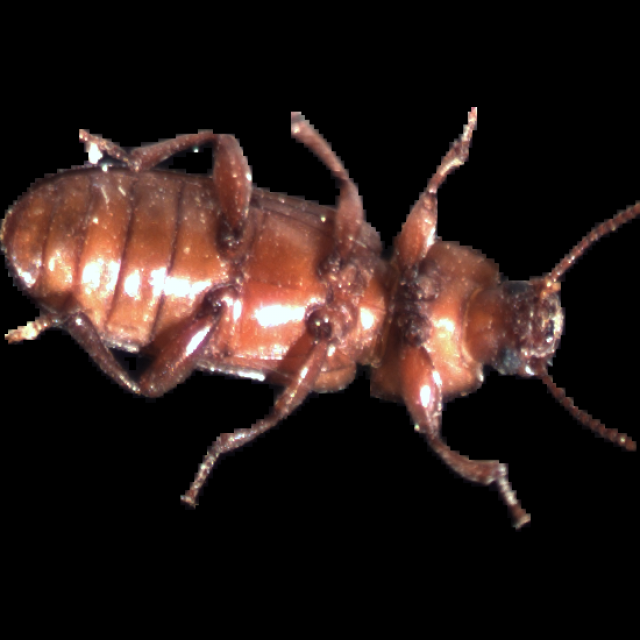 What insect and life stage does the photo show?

mealworm beetle
